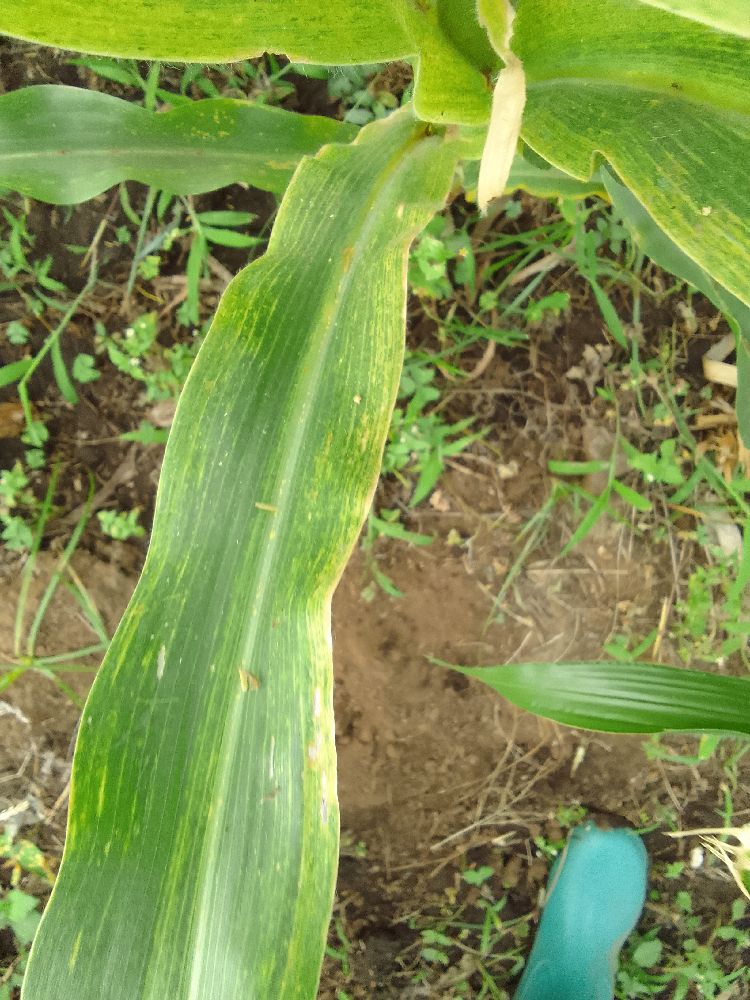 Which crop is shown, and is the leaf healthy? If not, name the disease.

maize, maize lethal necrosis
